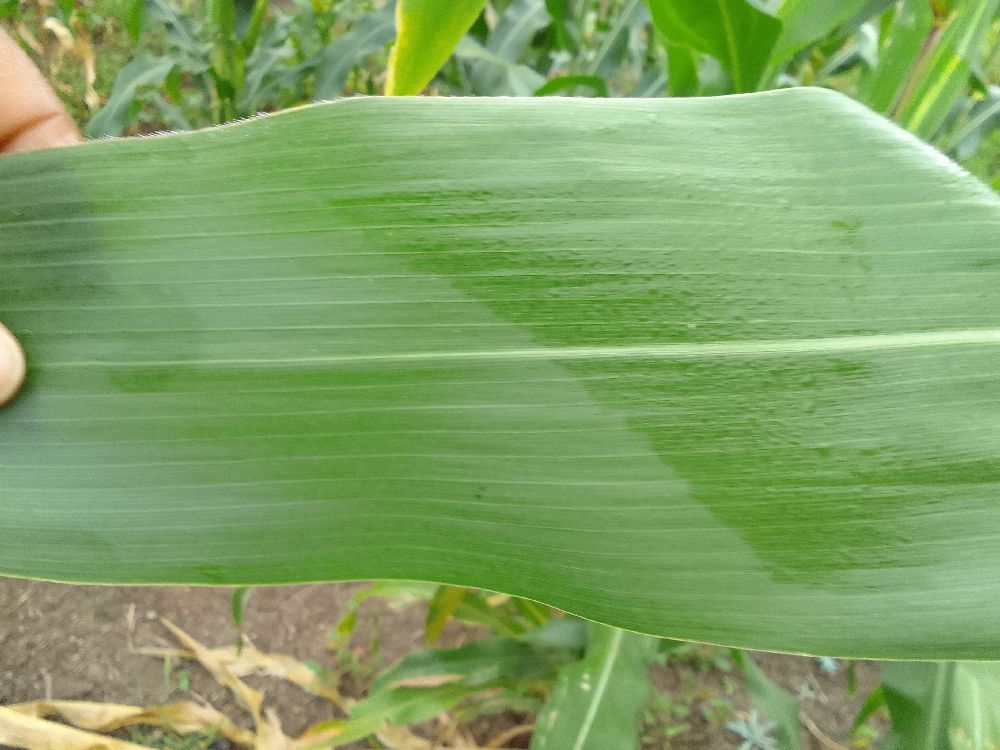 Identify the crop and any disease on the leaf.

maize, healthy
